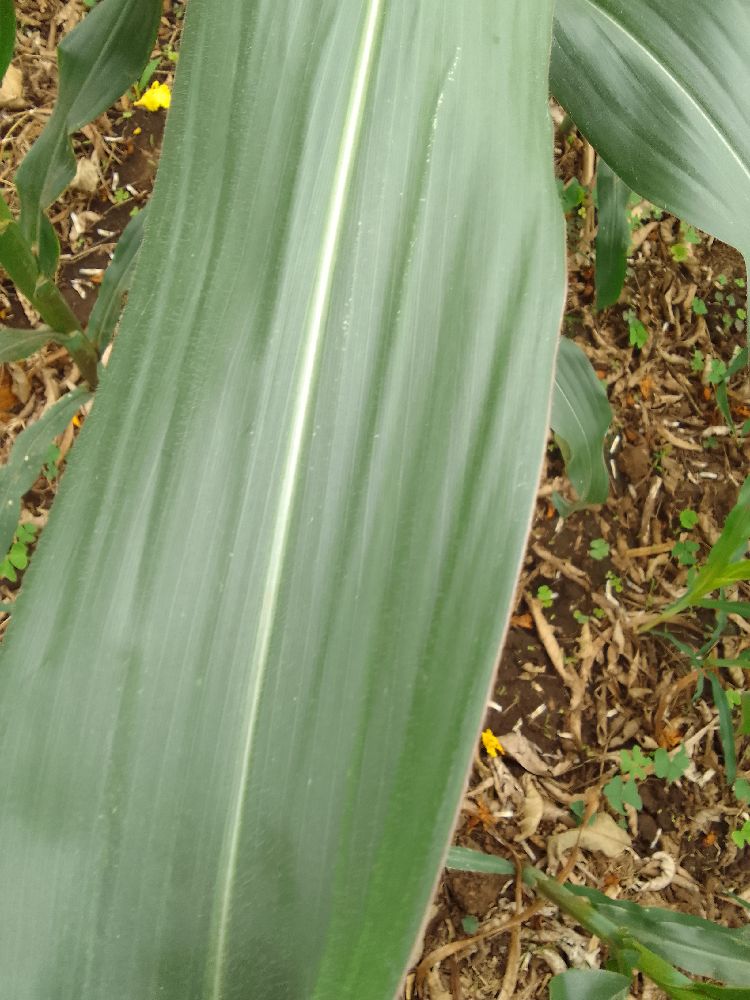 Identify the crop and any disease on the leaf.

maize, healthy
